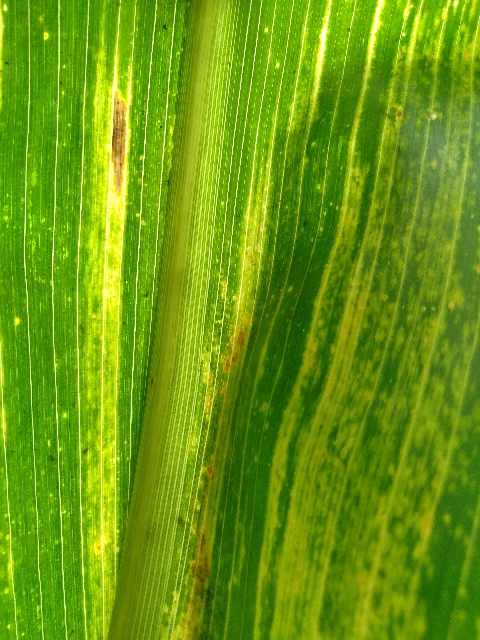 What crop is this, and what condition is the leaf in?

maize, maize lethal necrosis
